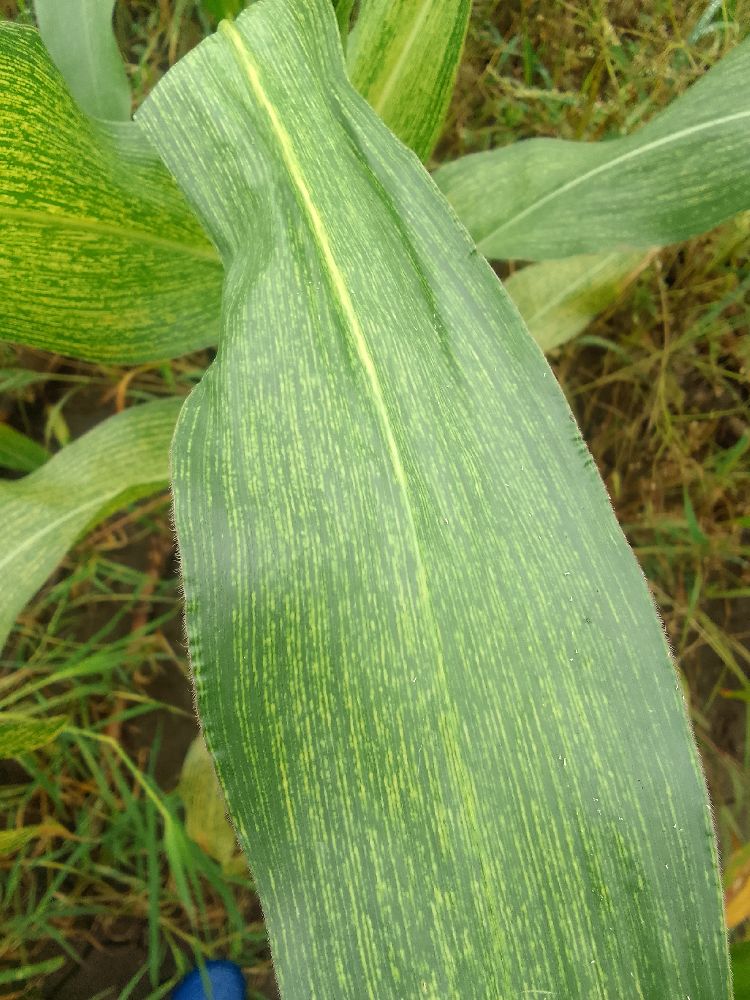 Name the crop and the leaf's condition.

maize, maize streak virus
